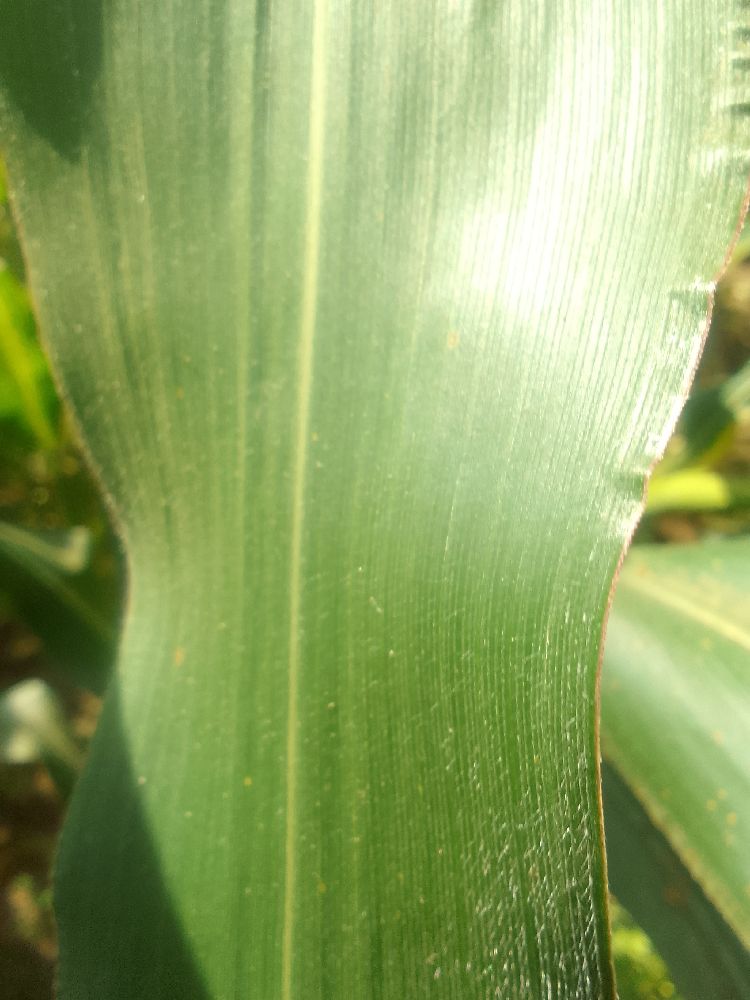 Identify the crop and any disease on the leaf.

maize, healthy
